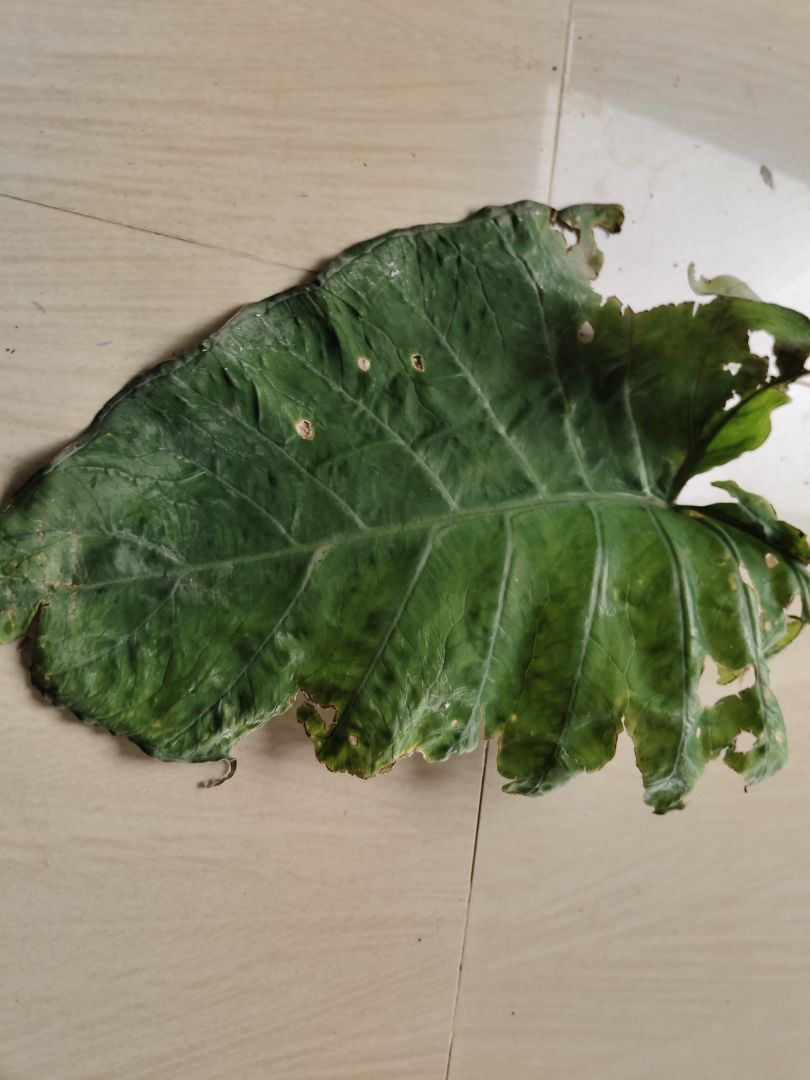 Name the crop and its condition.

taro, leaf blight
